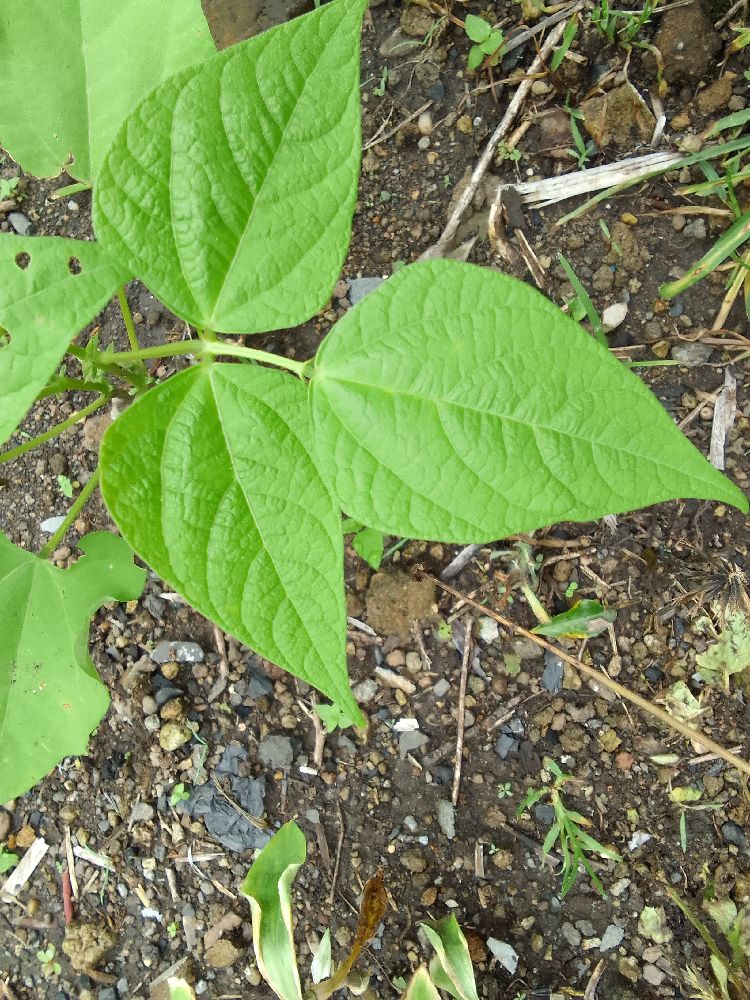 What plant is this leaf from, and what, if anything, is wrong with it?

common bean, healthy
